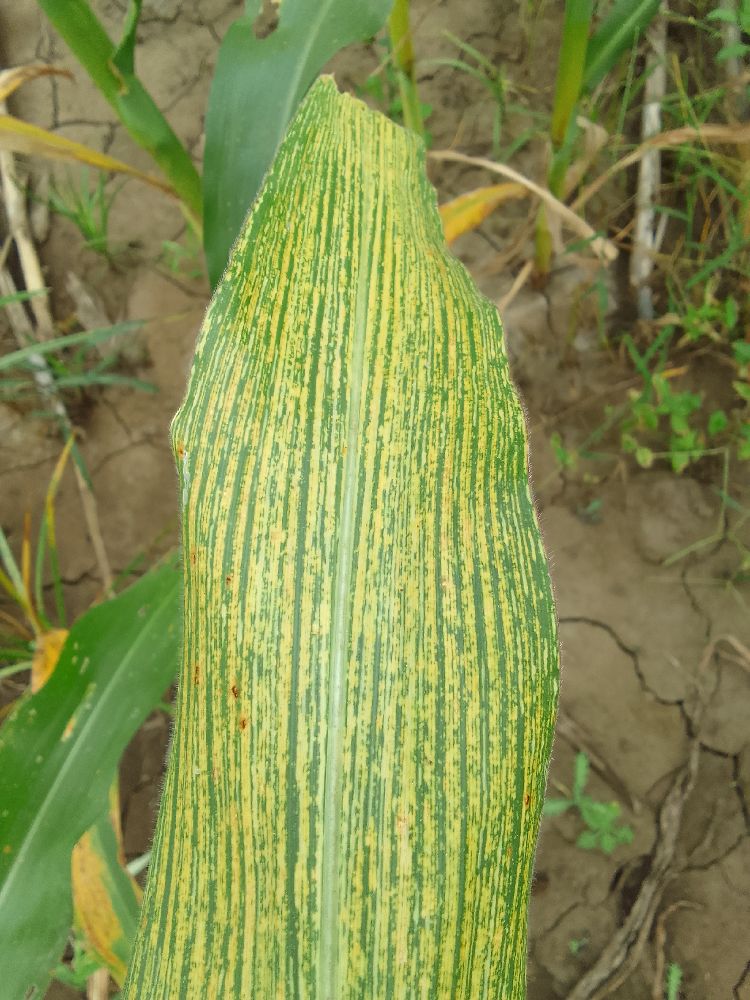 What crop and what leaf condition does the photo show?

maize, maize streak virus
